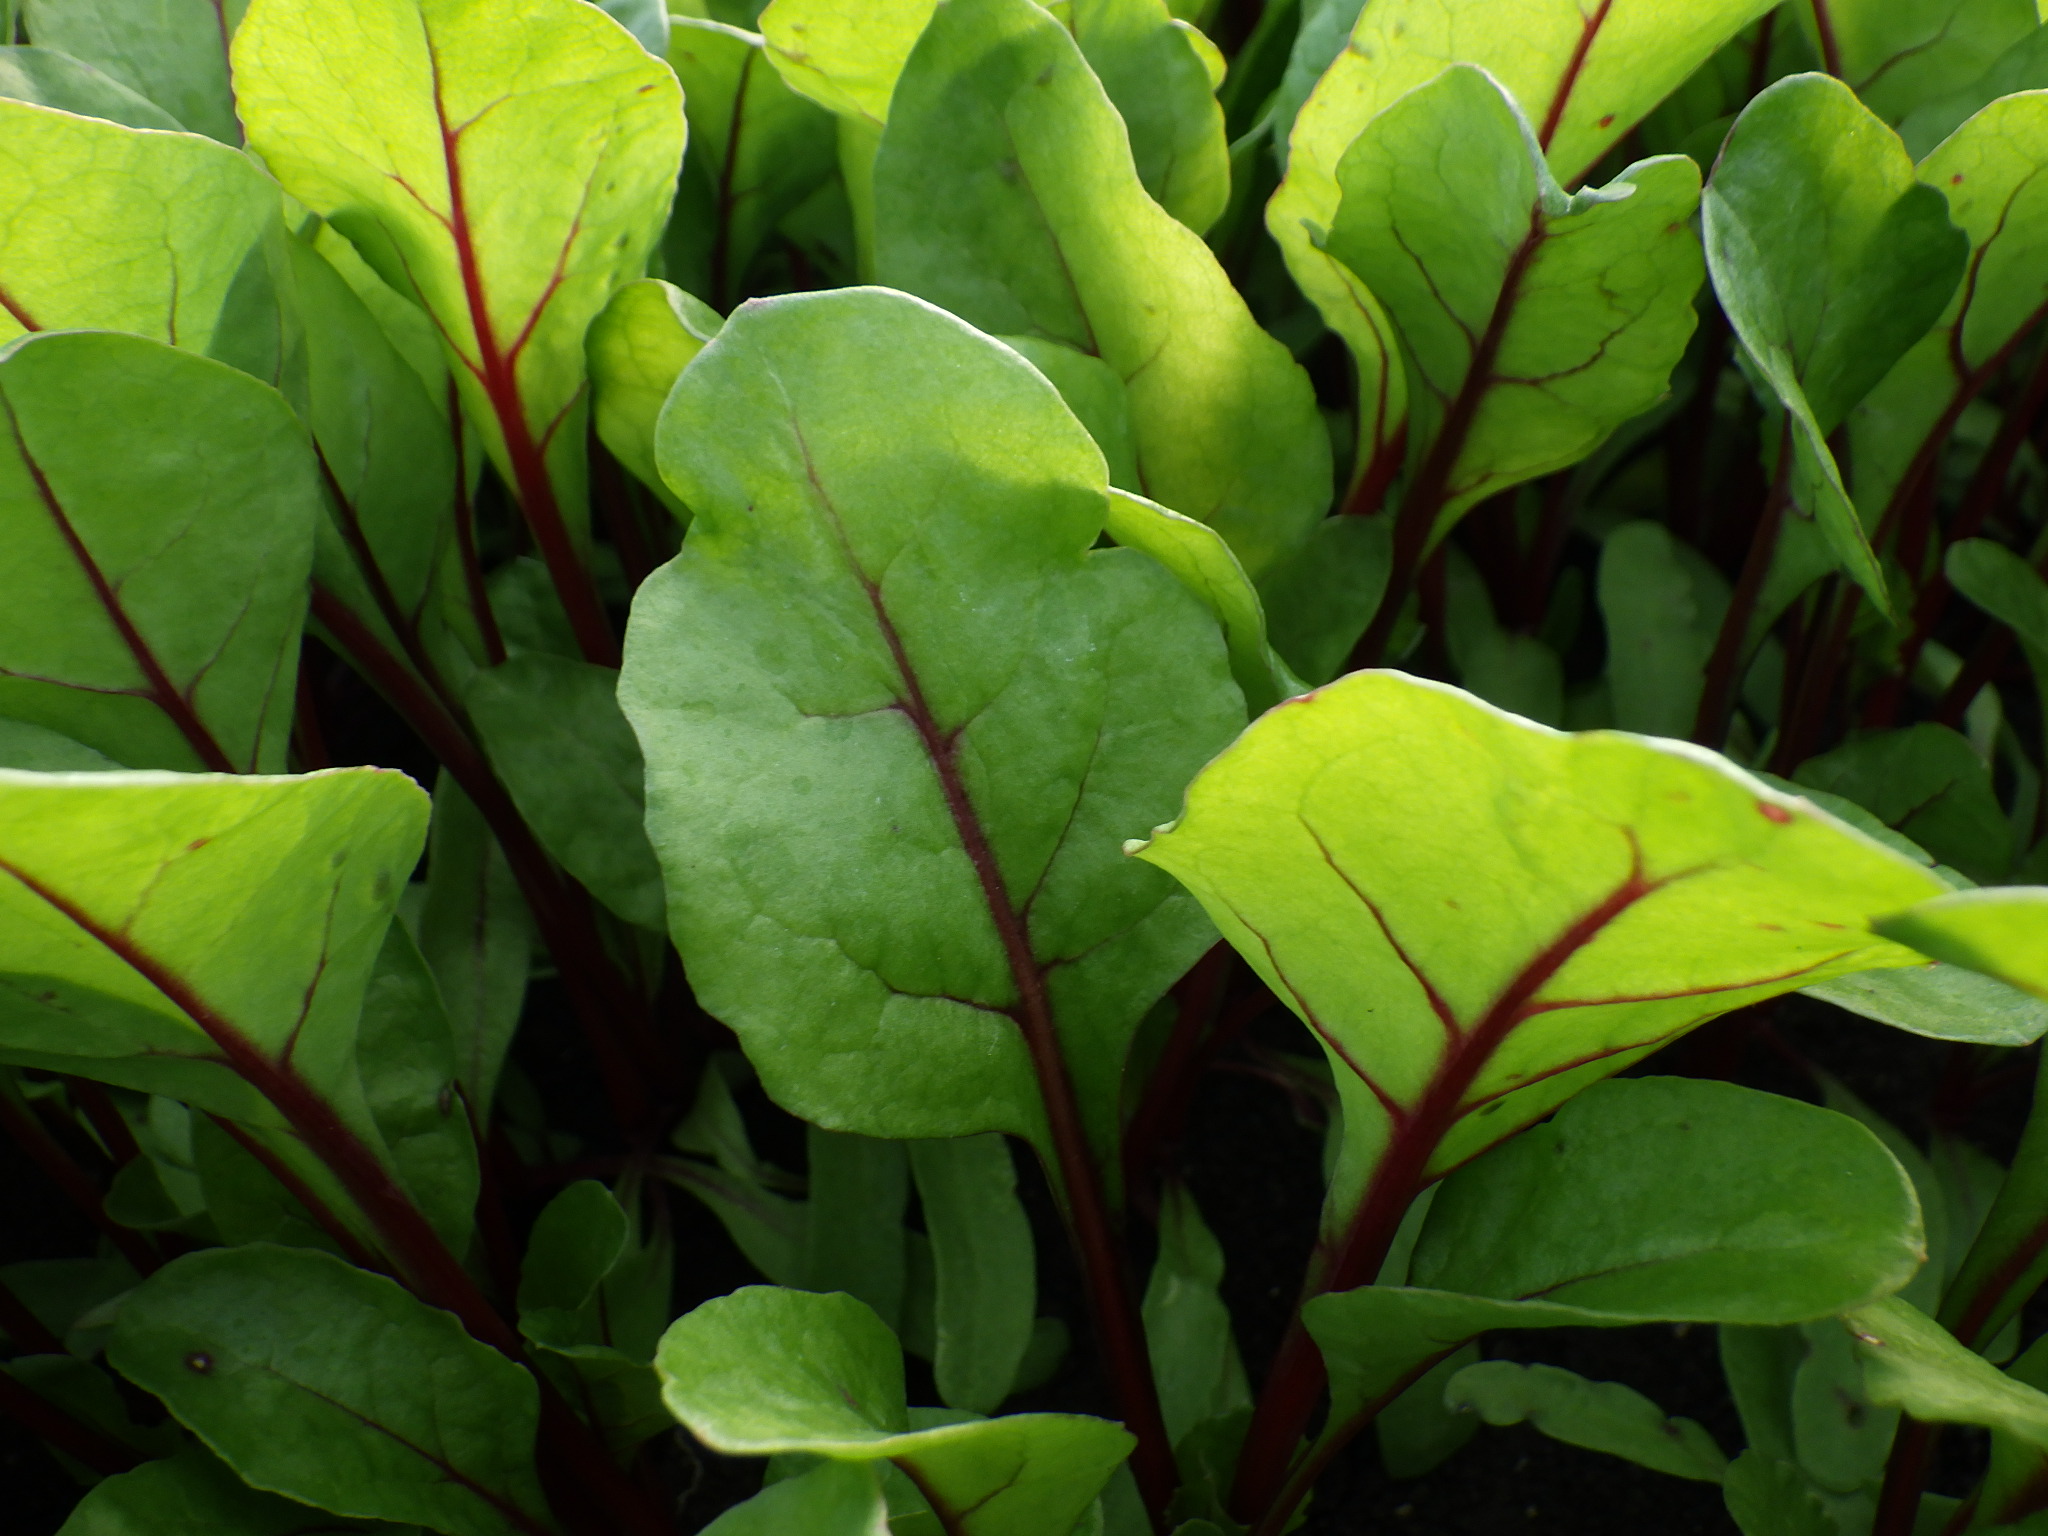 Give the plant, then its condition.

chard, cercospora
